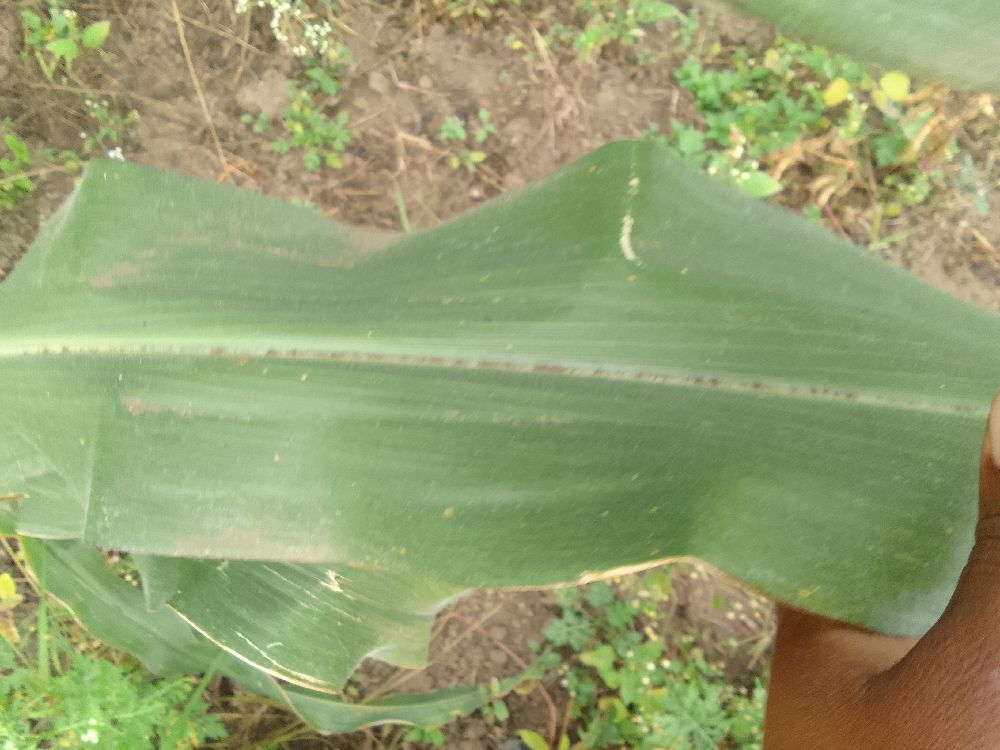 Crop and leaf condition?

maize, healthy
